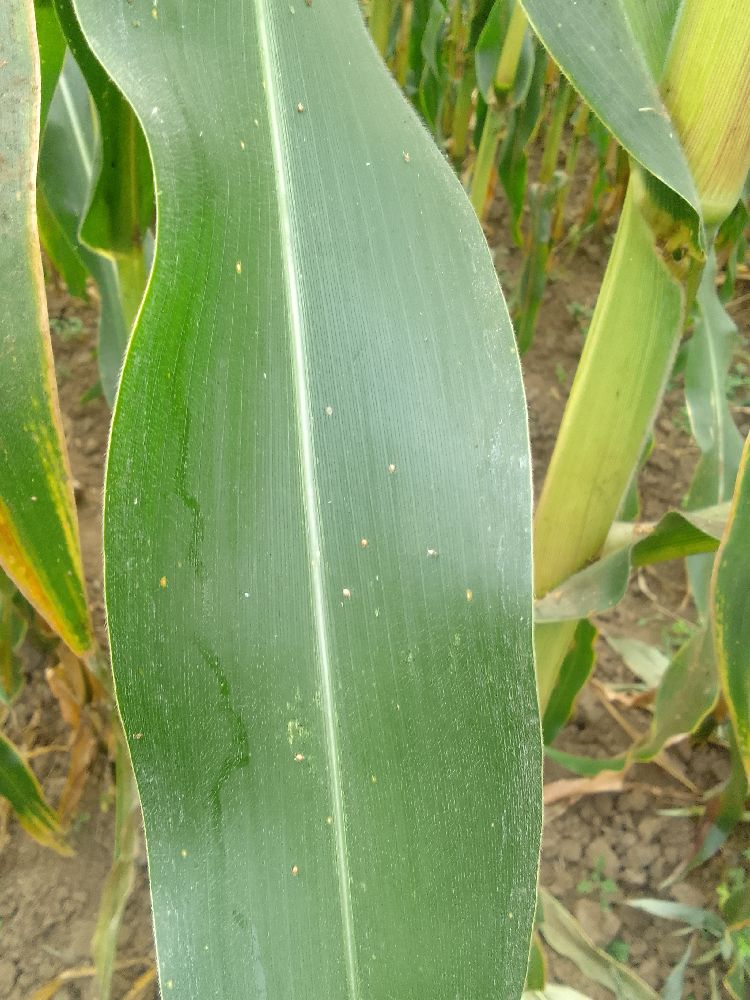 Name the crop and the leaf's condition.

maize, healthy
